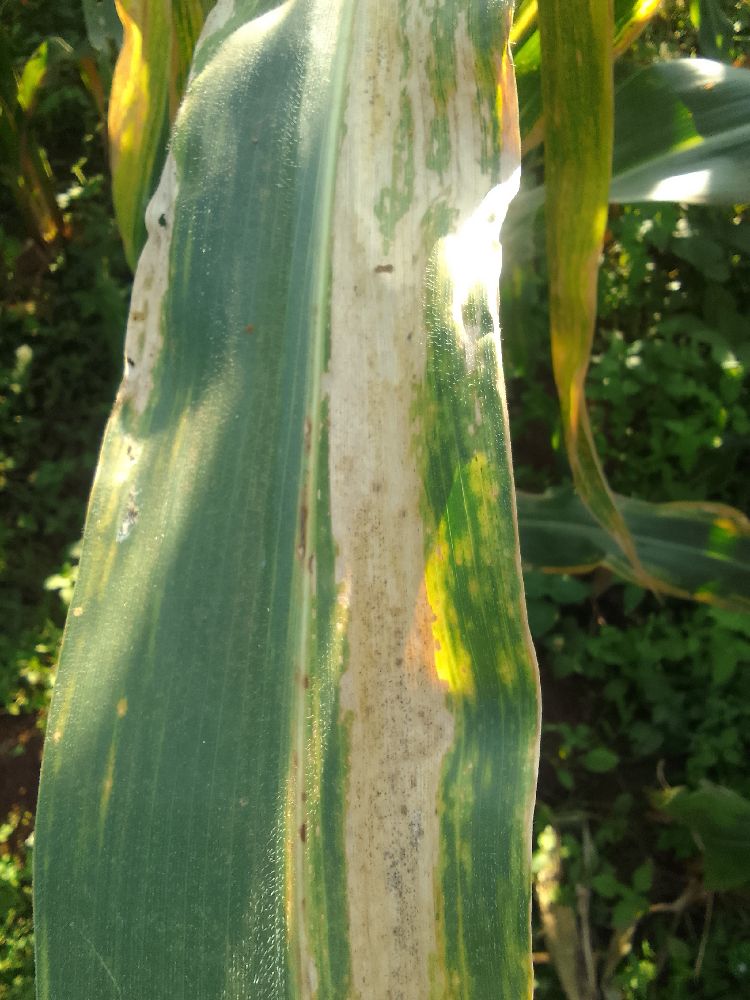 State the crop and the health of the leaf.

maize, maize lethal necrosis
